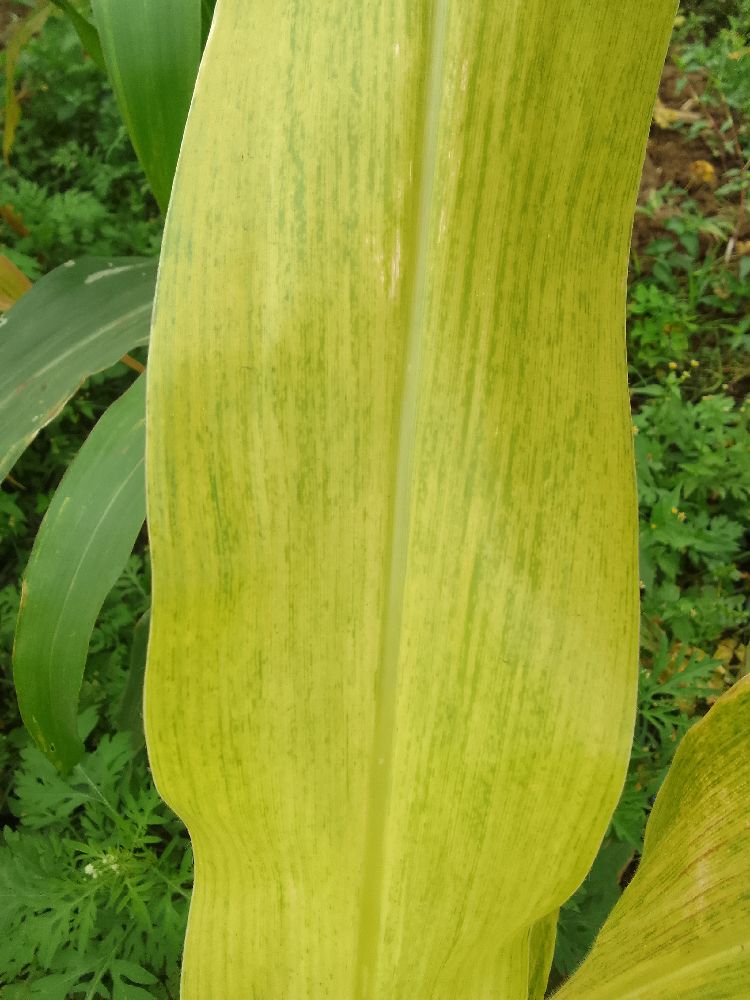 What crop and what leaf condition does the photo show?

maize, maize lethal necrosis
